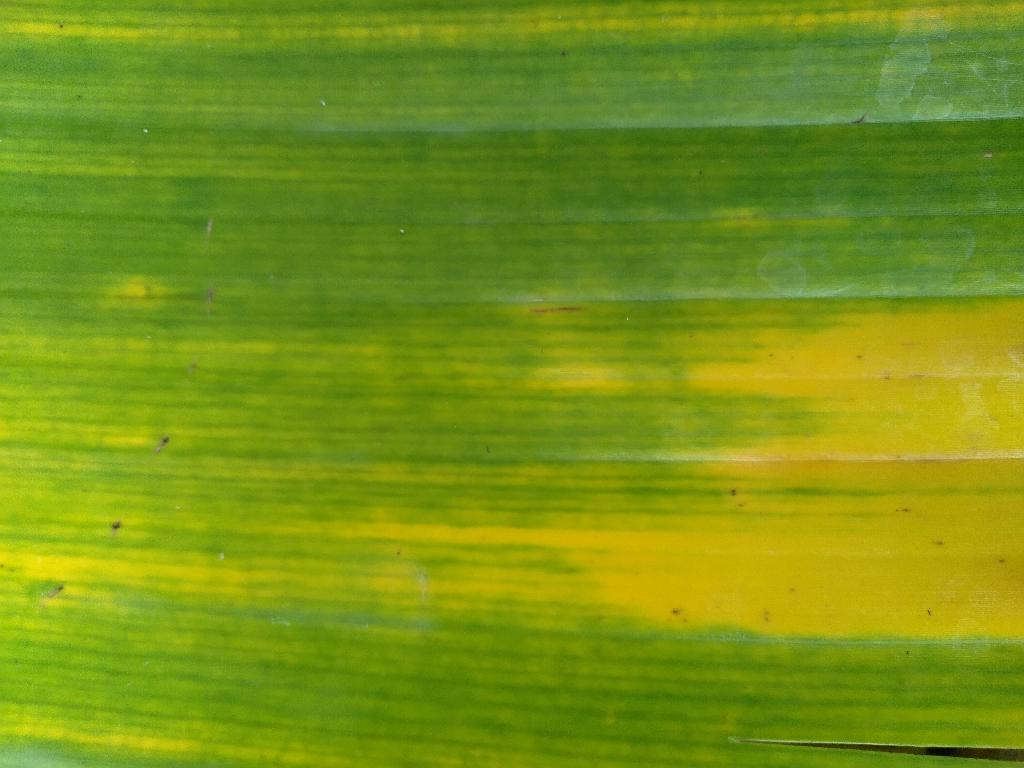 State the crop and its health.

banana, fusarium wilt race 1
